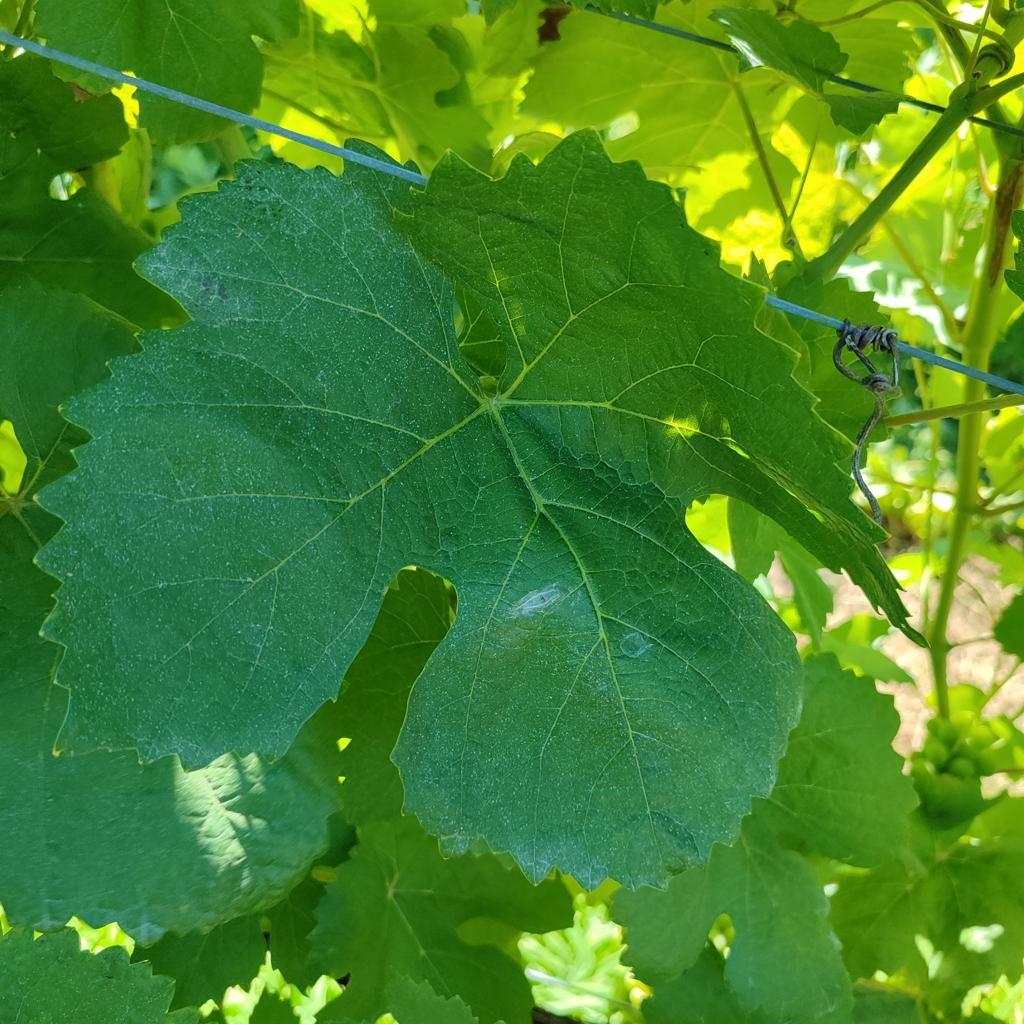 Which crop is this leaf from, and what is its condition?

grapevine, healthy
